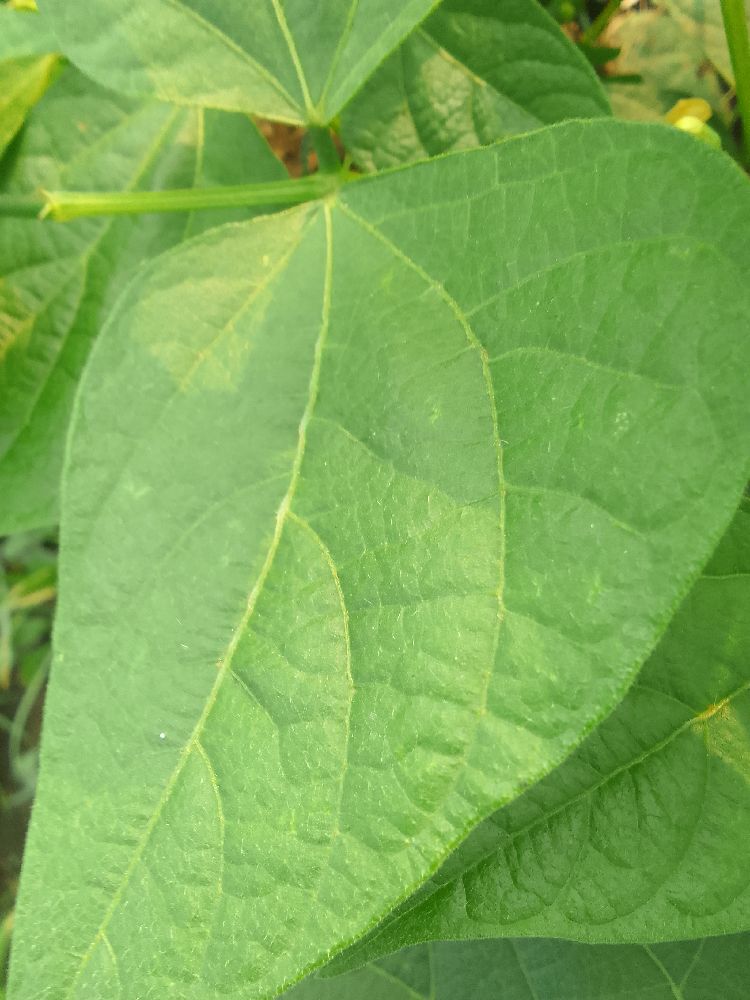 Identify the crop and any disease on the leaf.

common bean, healthy
